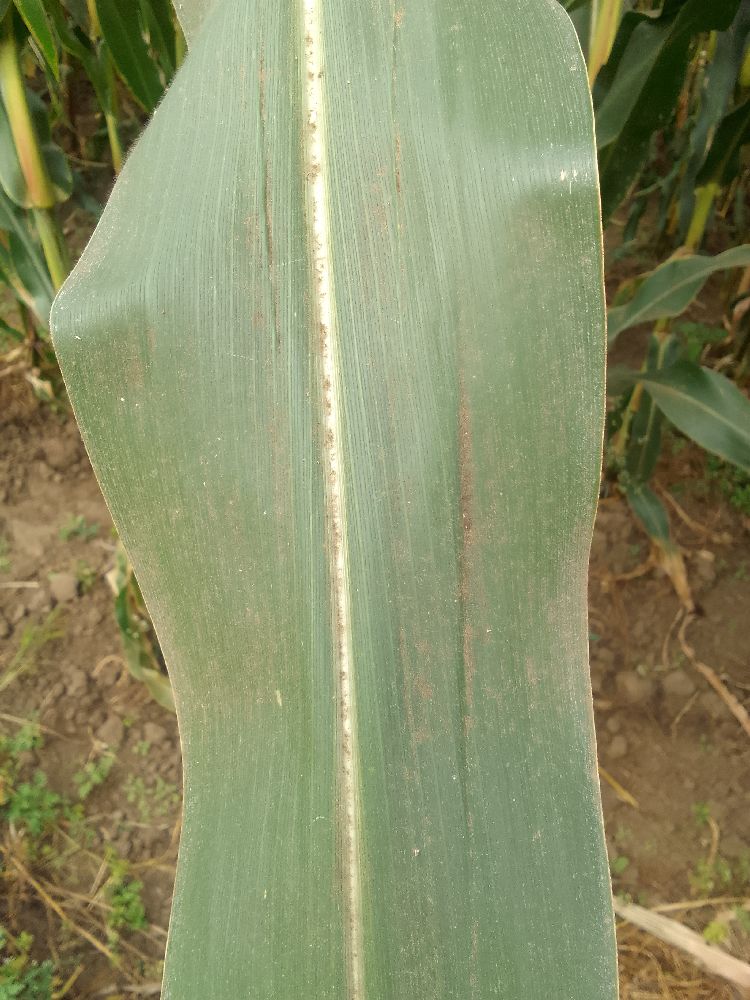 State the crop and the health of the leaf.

maize, healthy
